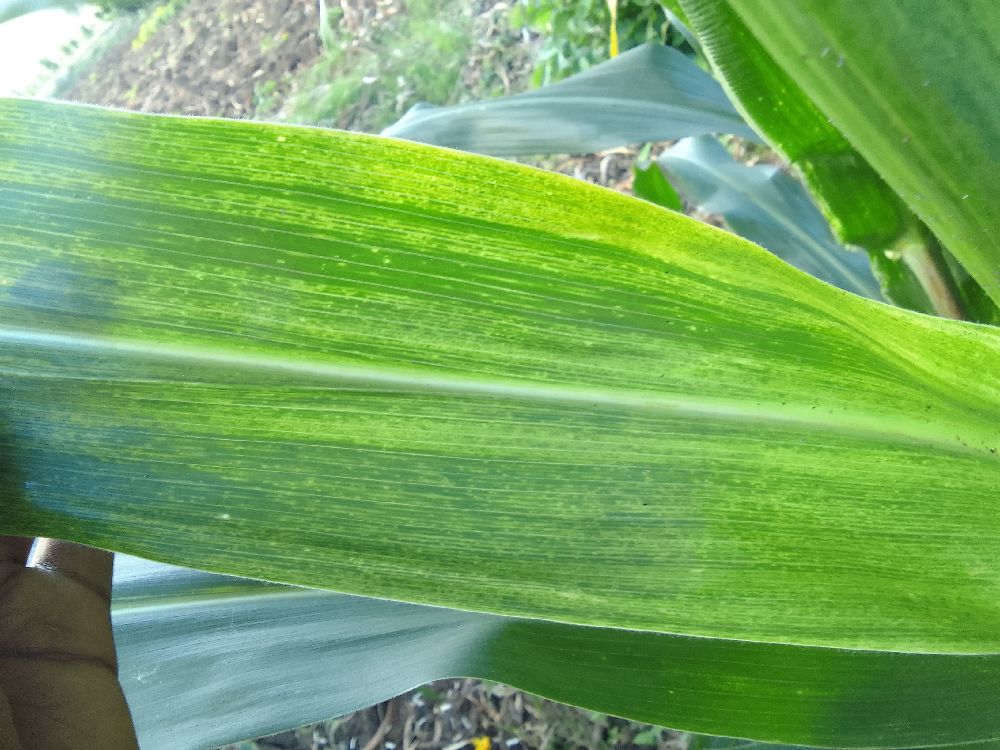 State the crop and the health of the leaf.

maize, maize lethal necrosis
